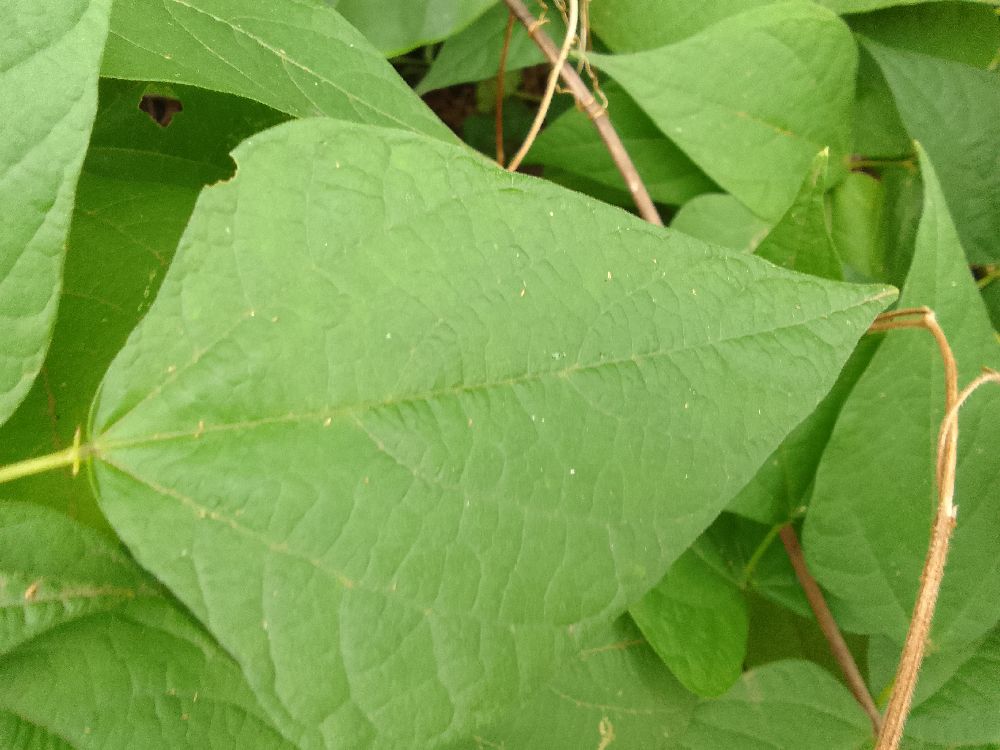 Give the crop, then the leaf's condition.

common bean, healthy
